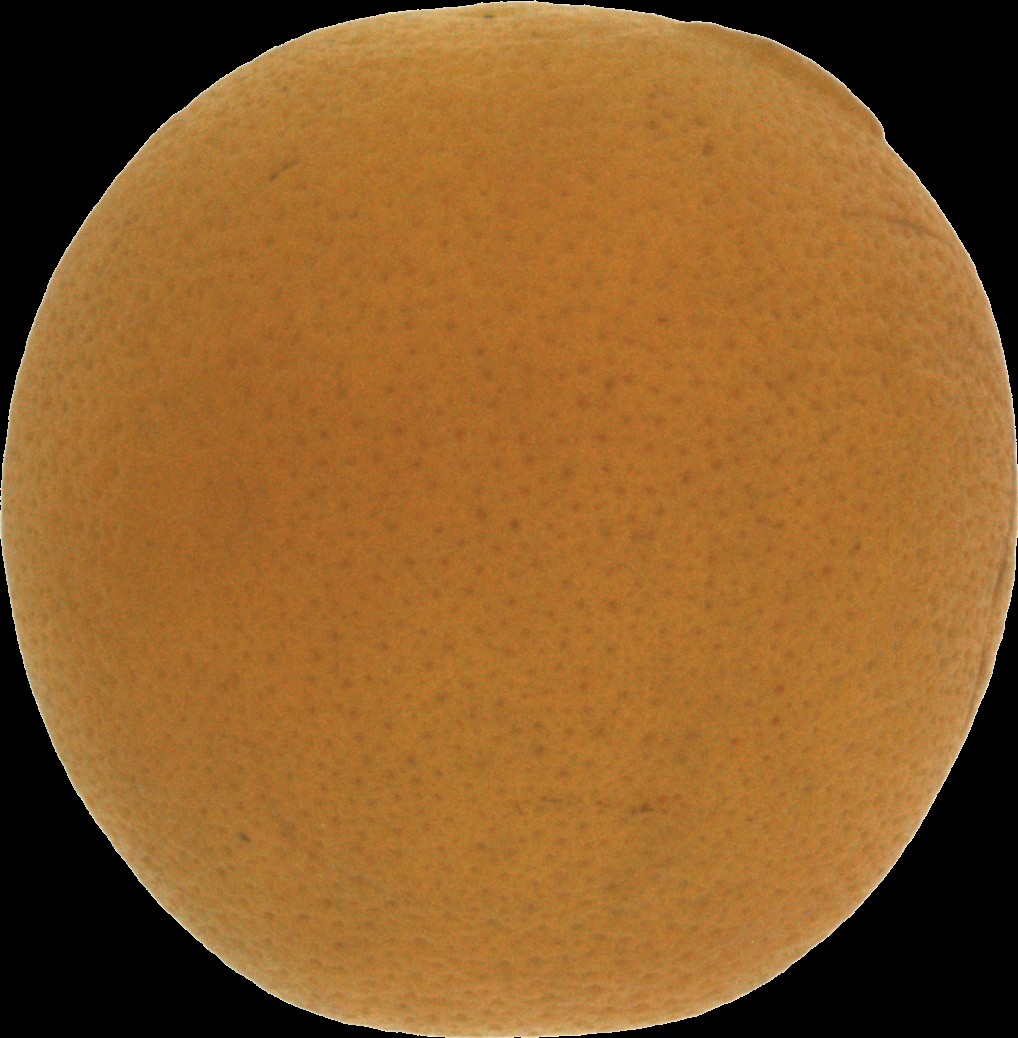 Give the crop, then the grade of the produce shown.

orange, bad
